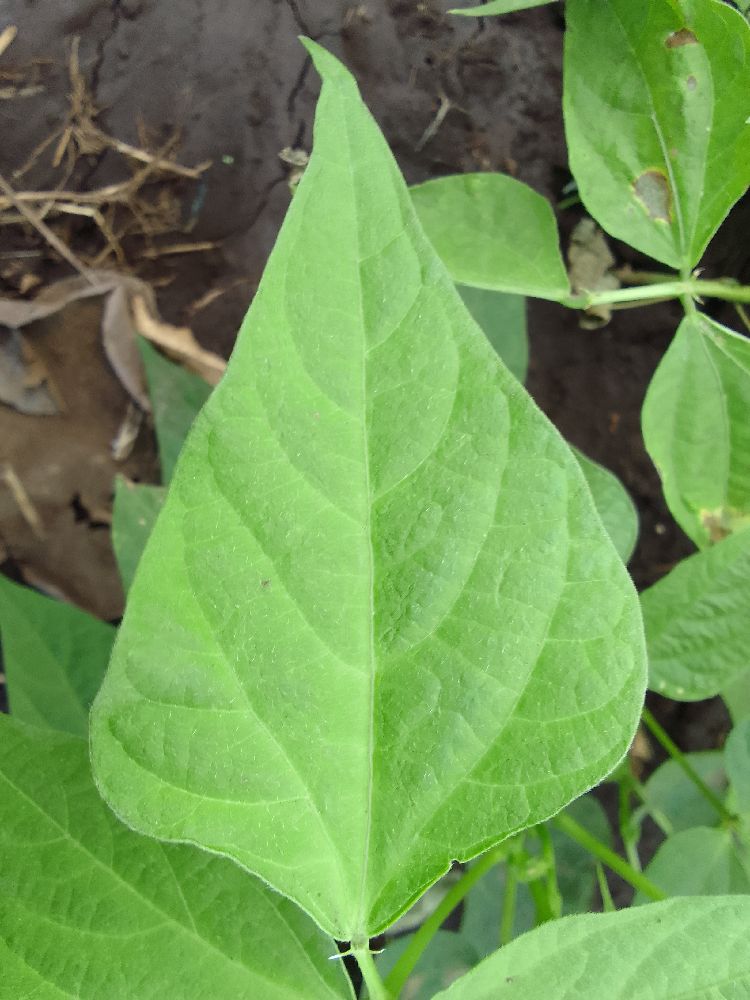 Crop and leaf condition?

common bean, healthy
